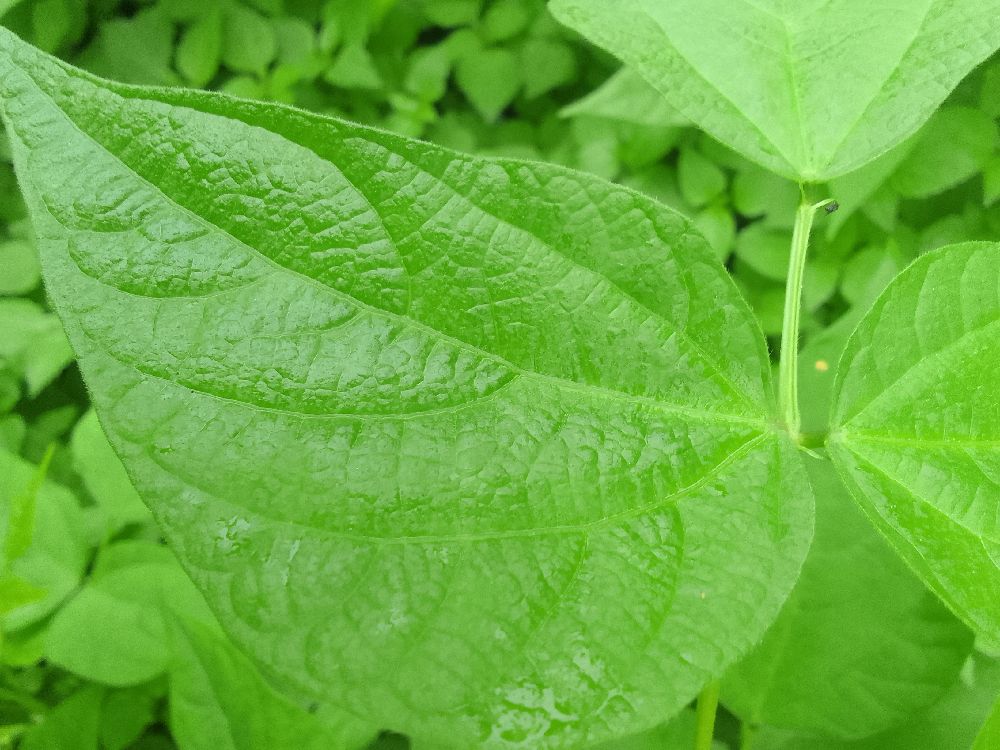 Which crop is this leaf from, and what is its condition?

common bean, healthy
